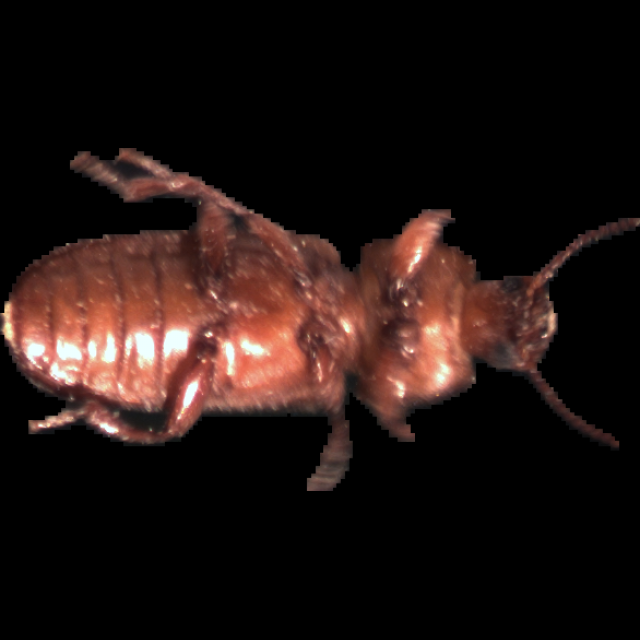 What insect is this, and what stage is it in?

mealworm beetle
